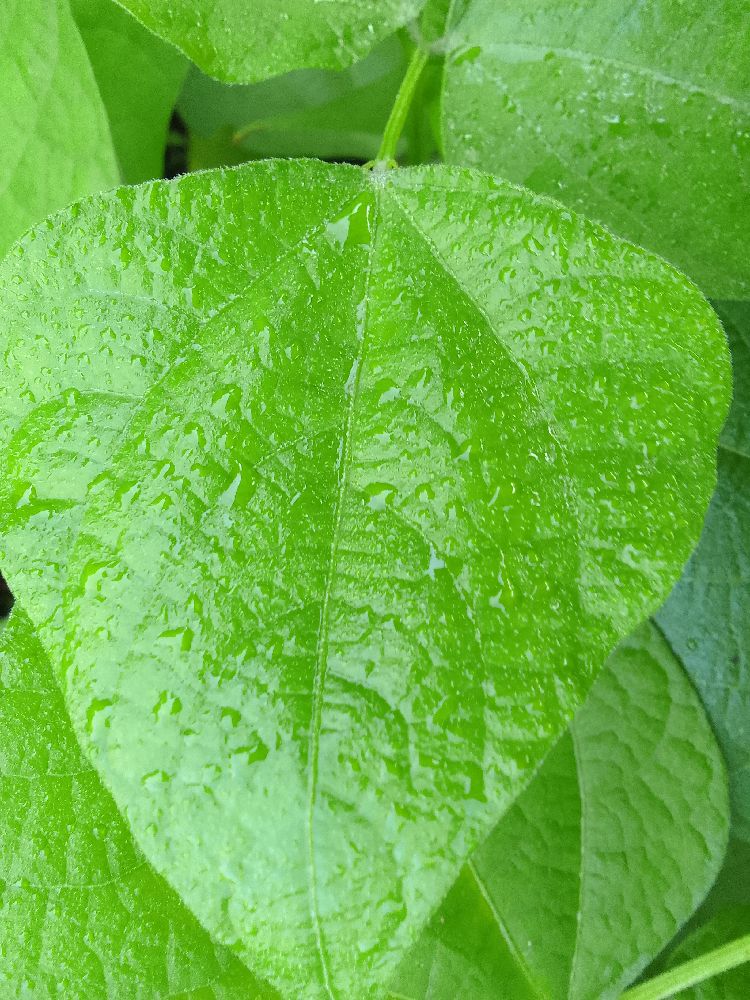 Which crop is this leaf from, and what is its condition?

common bean, healthy
